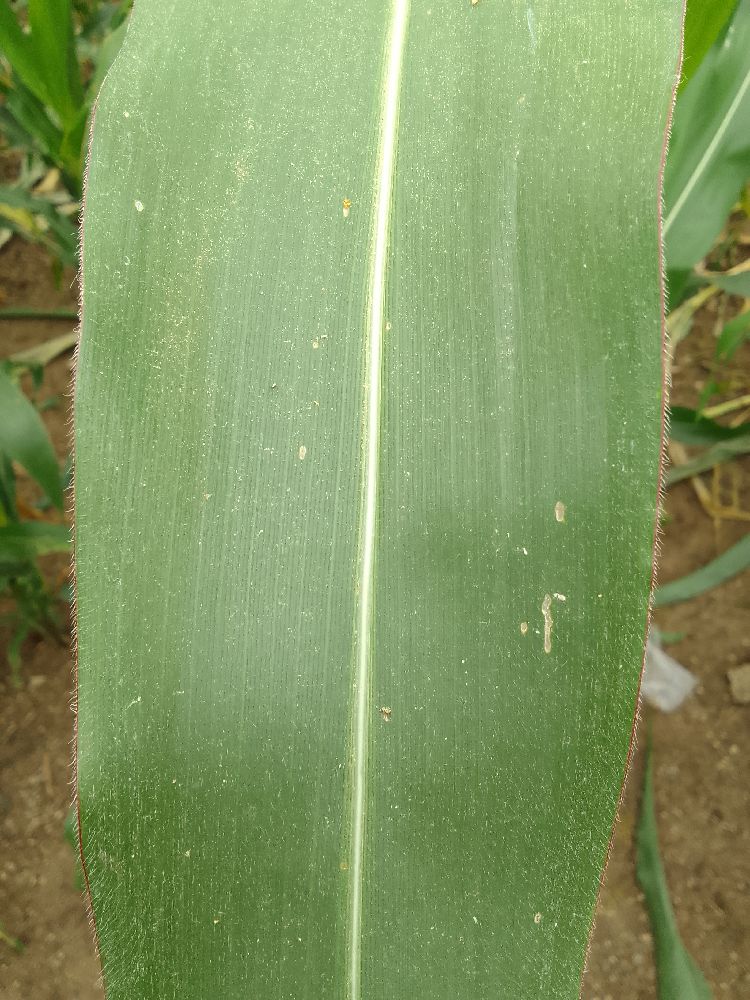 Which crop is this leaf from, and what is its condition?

maize, healthy
